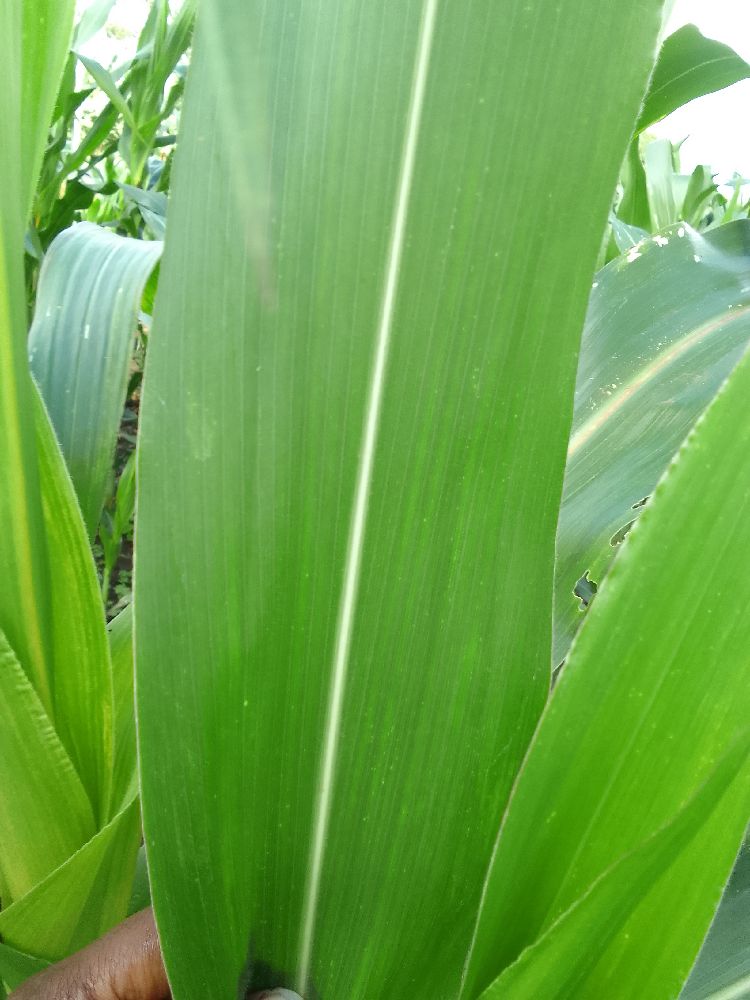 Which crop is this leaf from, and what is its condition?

maize, healthy
